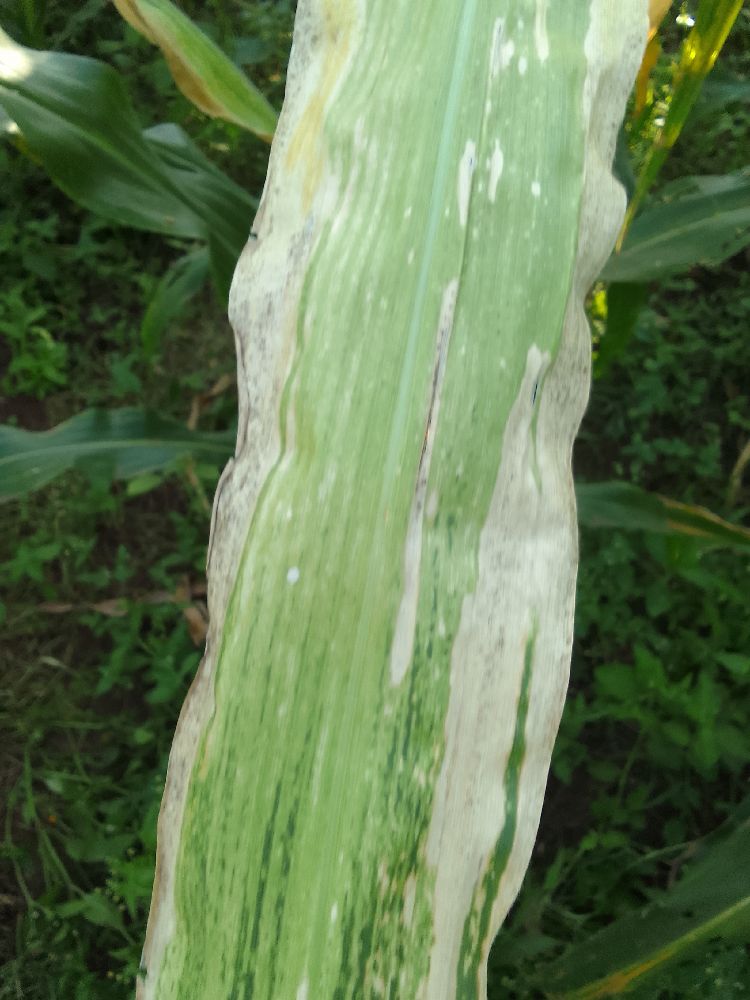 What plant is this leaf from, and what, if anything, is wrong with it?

maize, maize lethal necrosis
